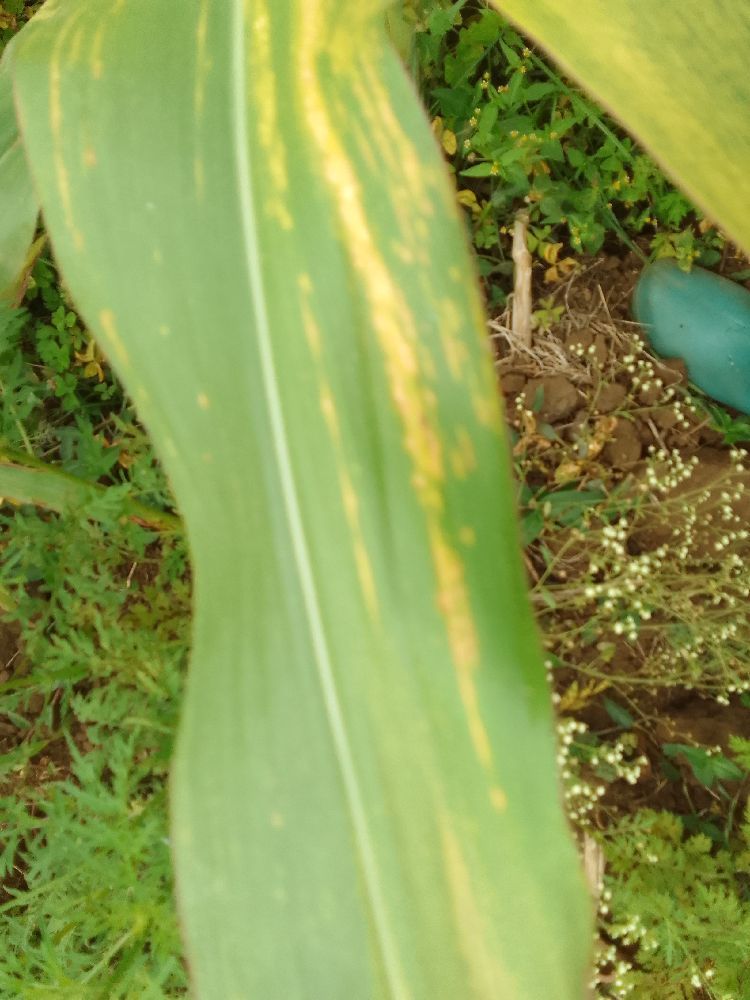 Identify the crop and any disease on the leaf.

maize, maize lethal necrosis
